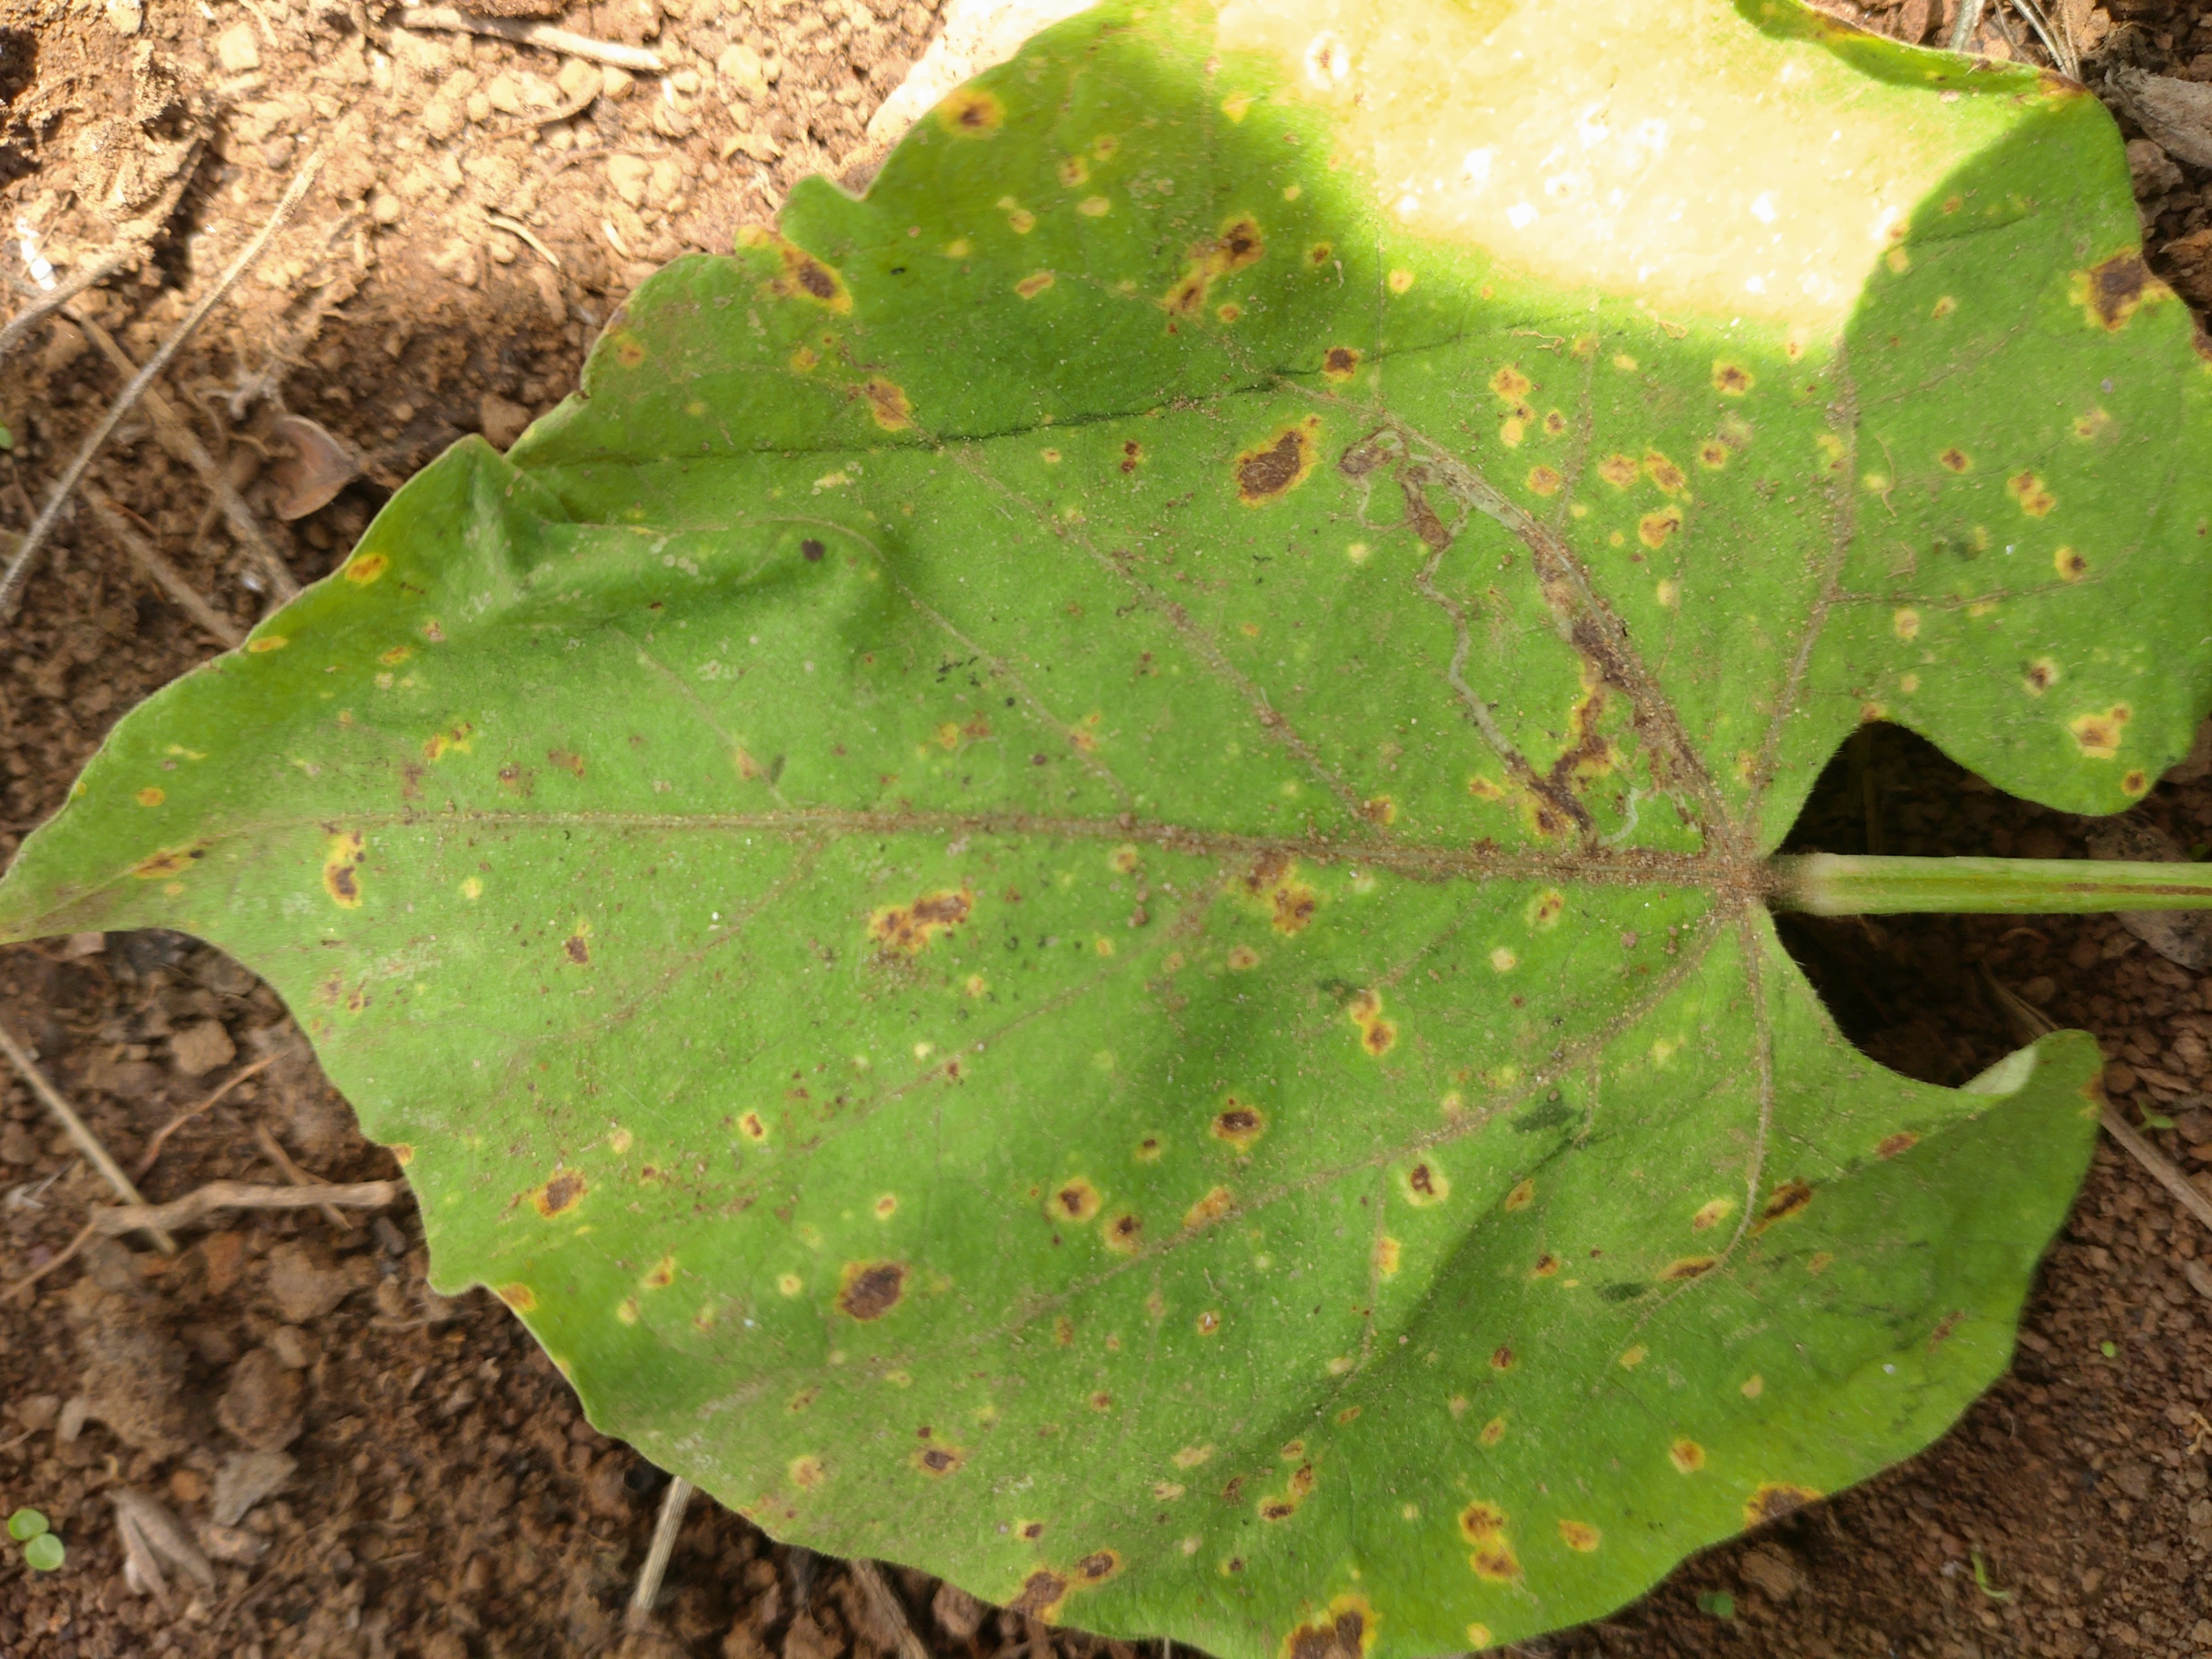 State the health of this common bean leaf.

rust
